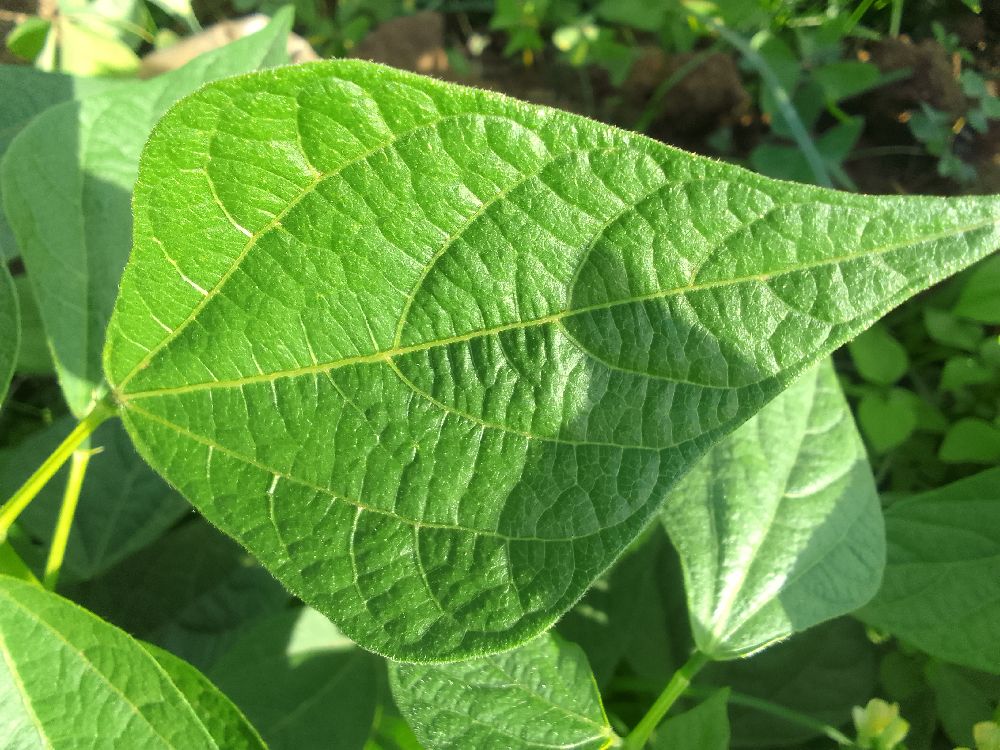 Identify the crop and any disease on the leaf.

common bean, healthy
